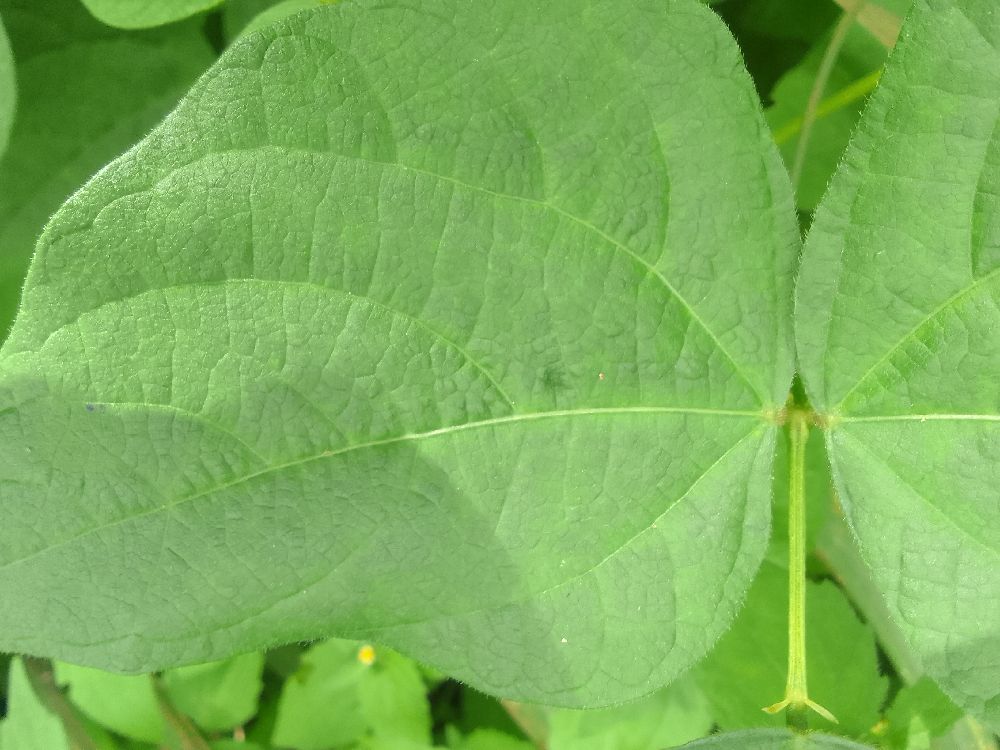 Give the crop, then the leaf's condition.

common bean, healthy
